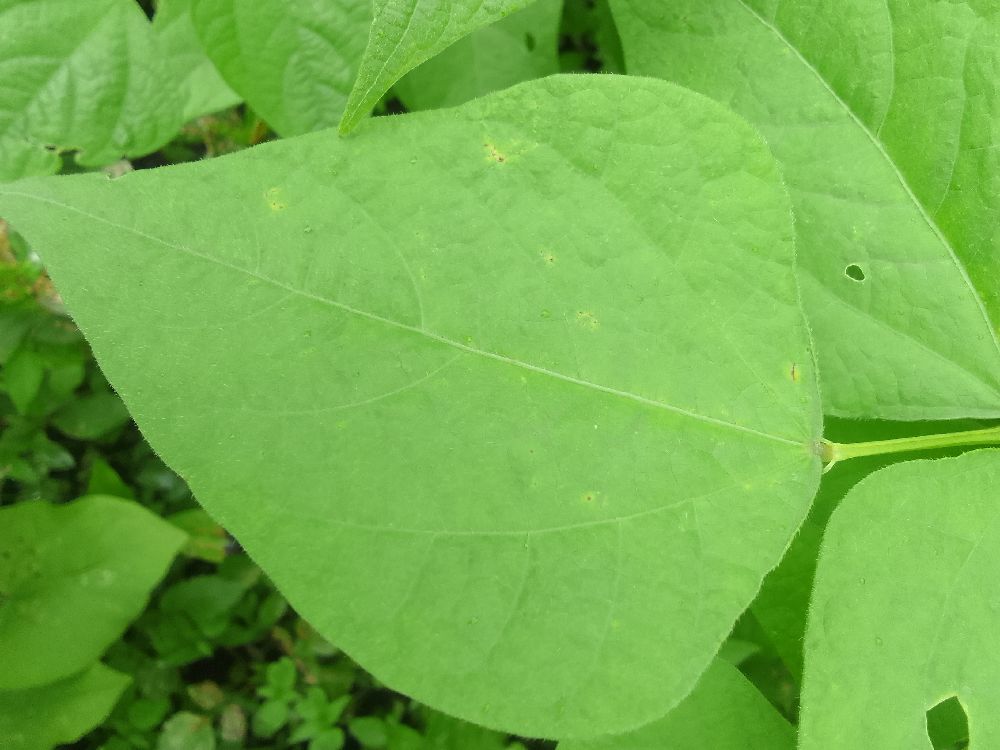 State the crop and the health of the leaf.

common bean, healthy
